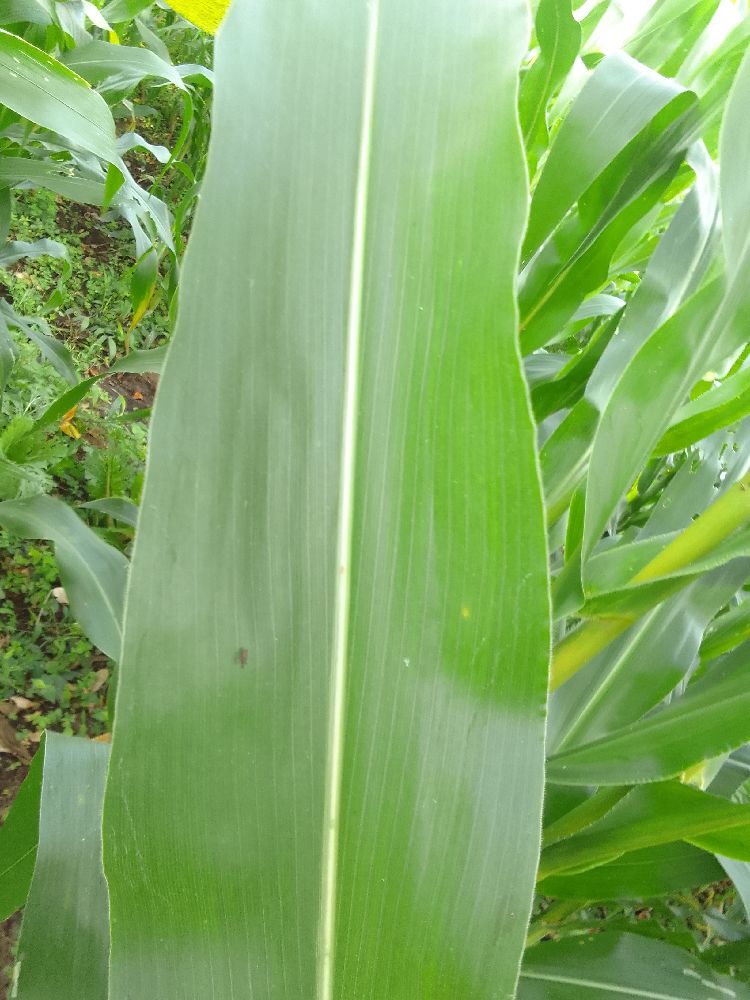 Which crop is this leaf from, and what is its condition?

maize, healthy
